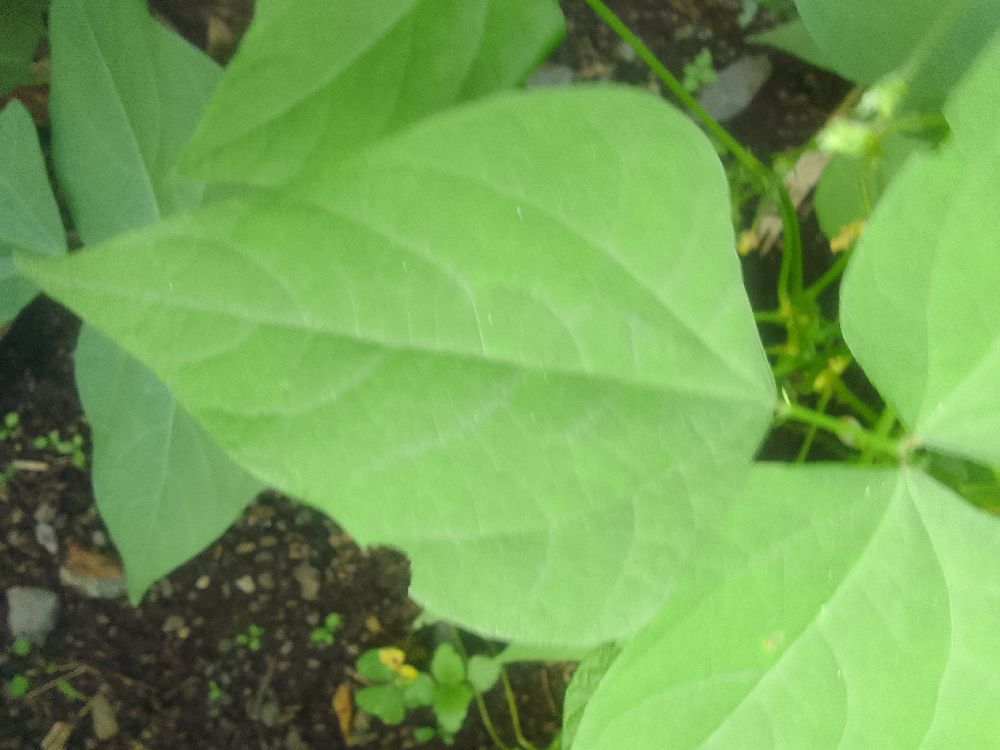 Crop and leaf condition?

common bean, healthy
